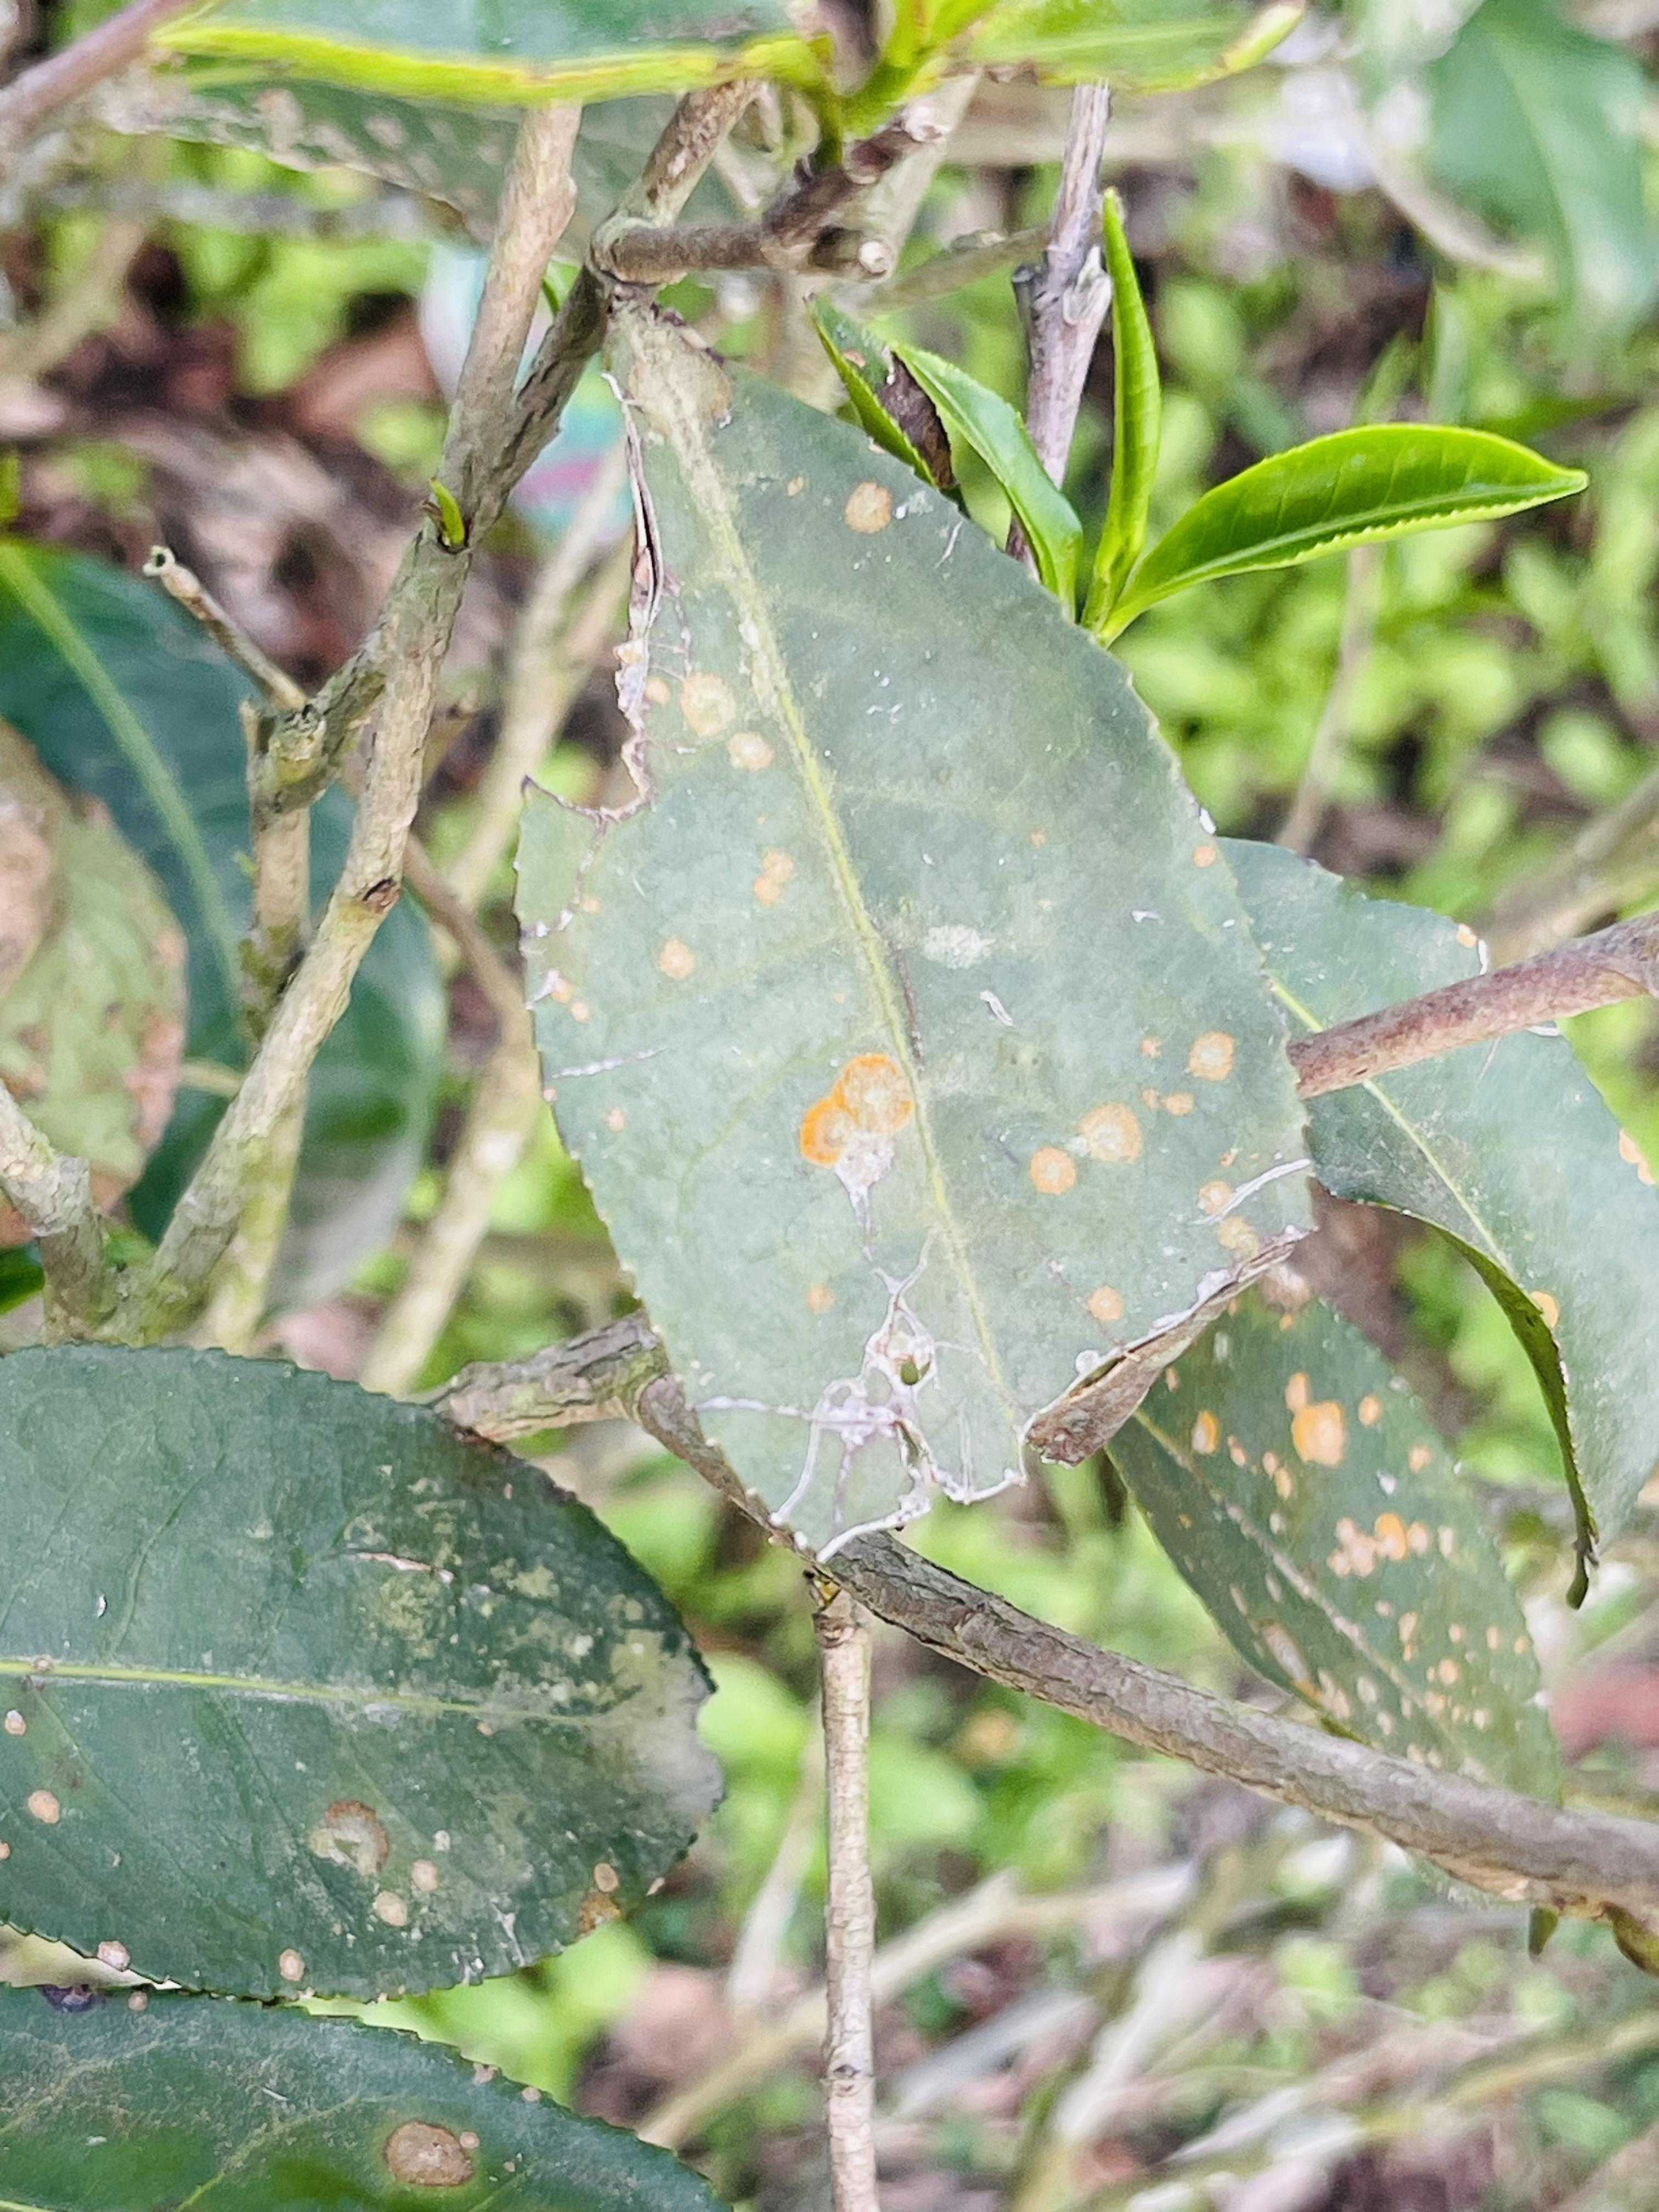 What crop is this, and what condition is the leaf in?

tea, red rust
